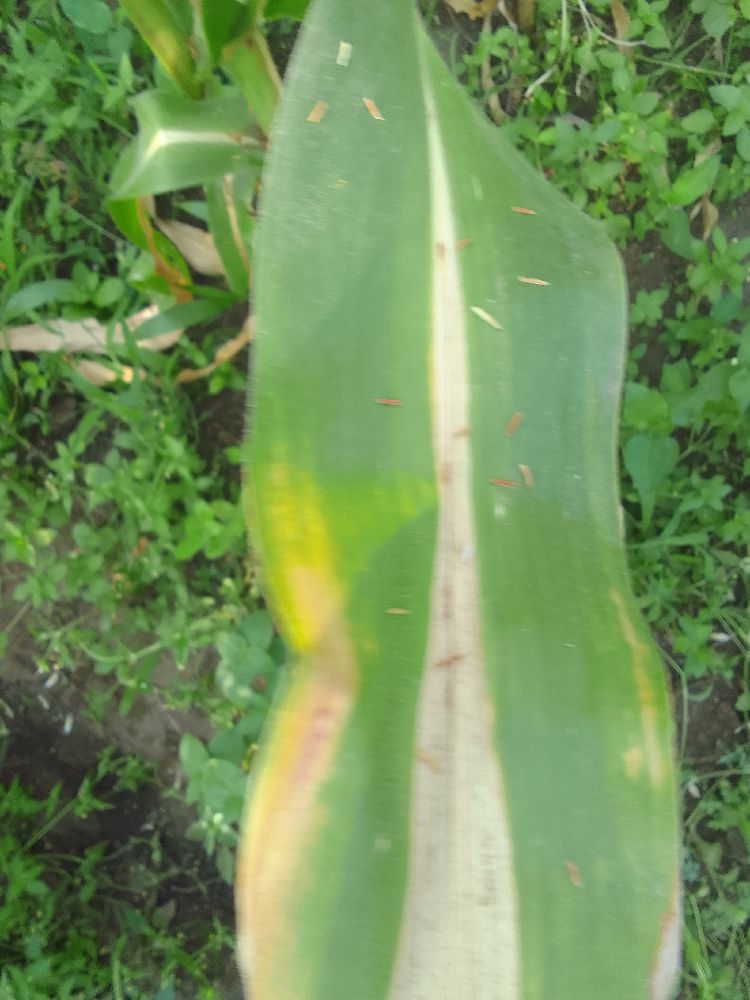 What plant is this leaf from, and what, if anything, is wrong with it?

maize, maize lethal necrosis
